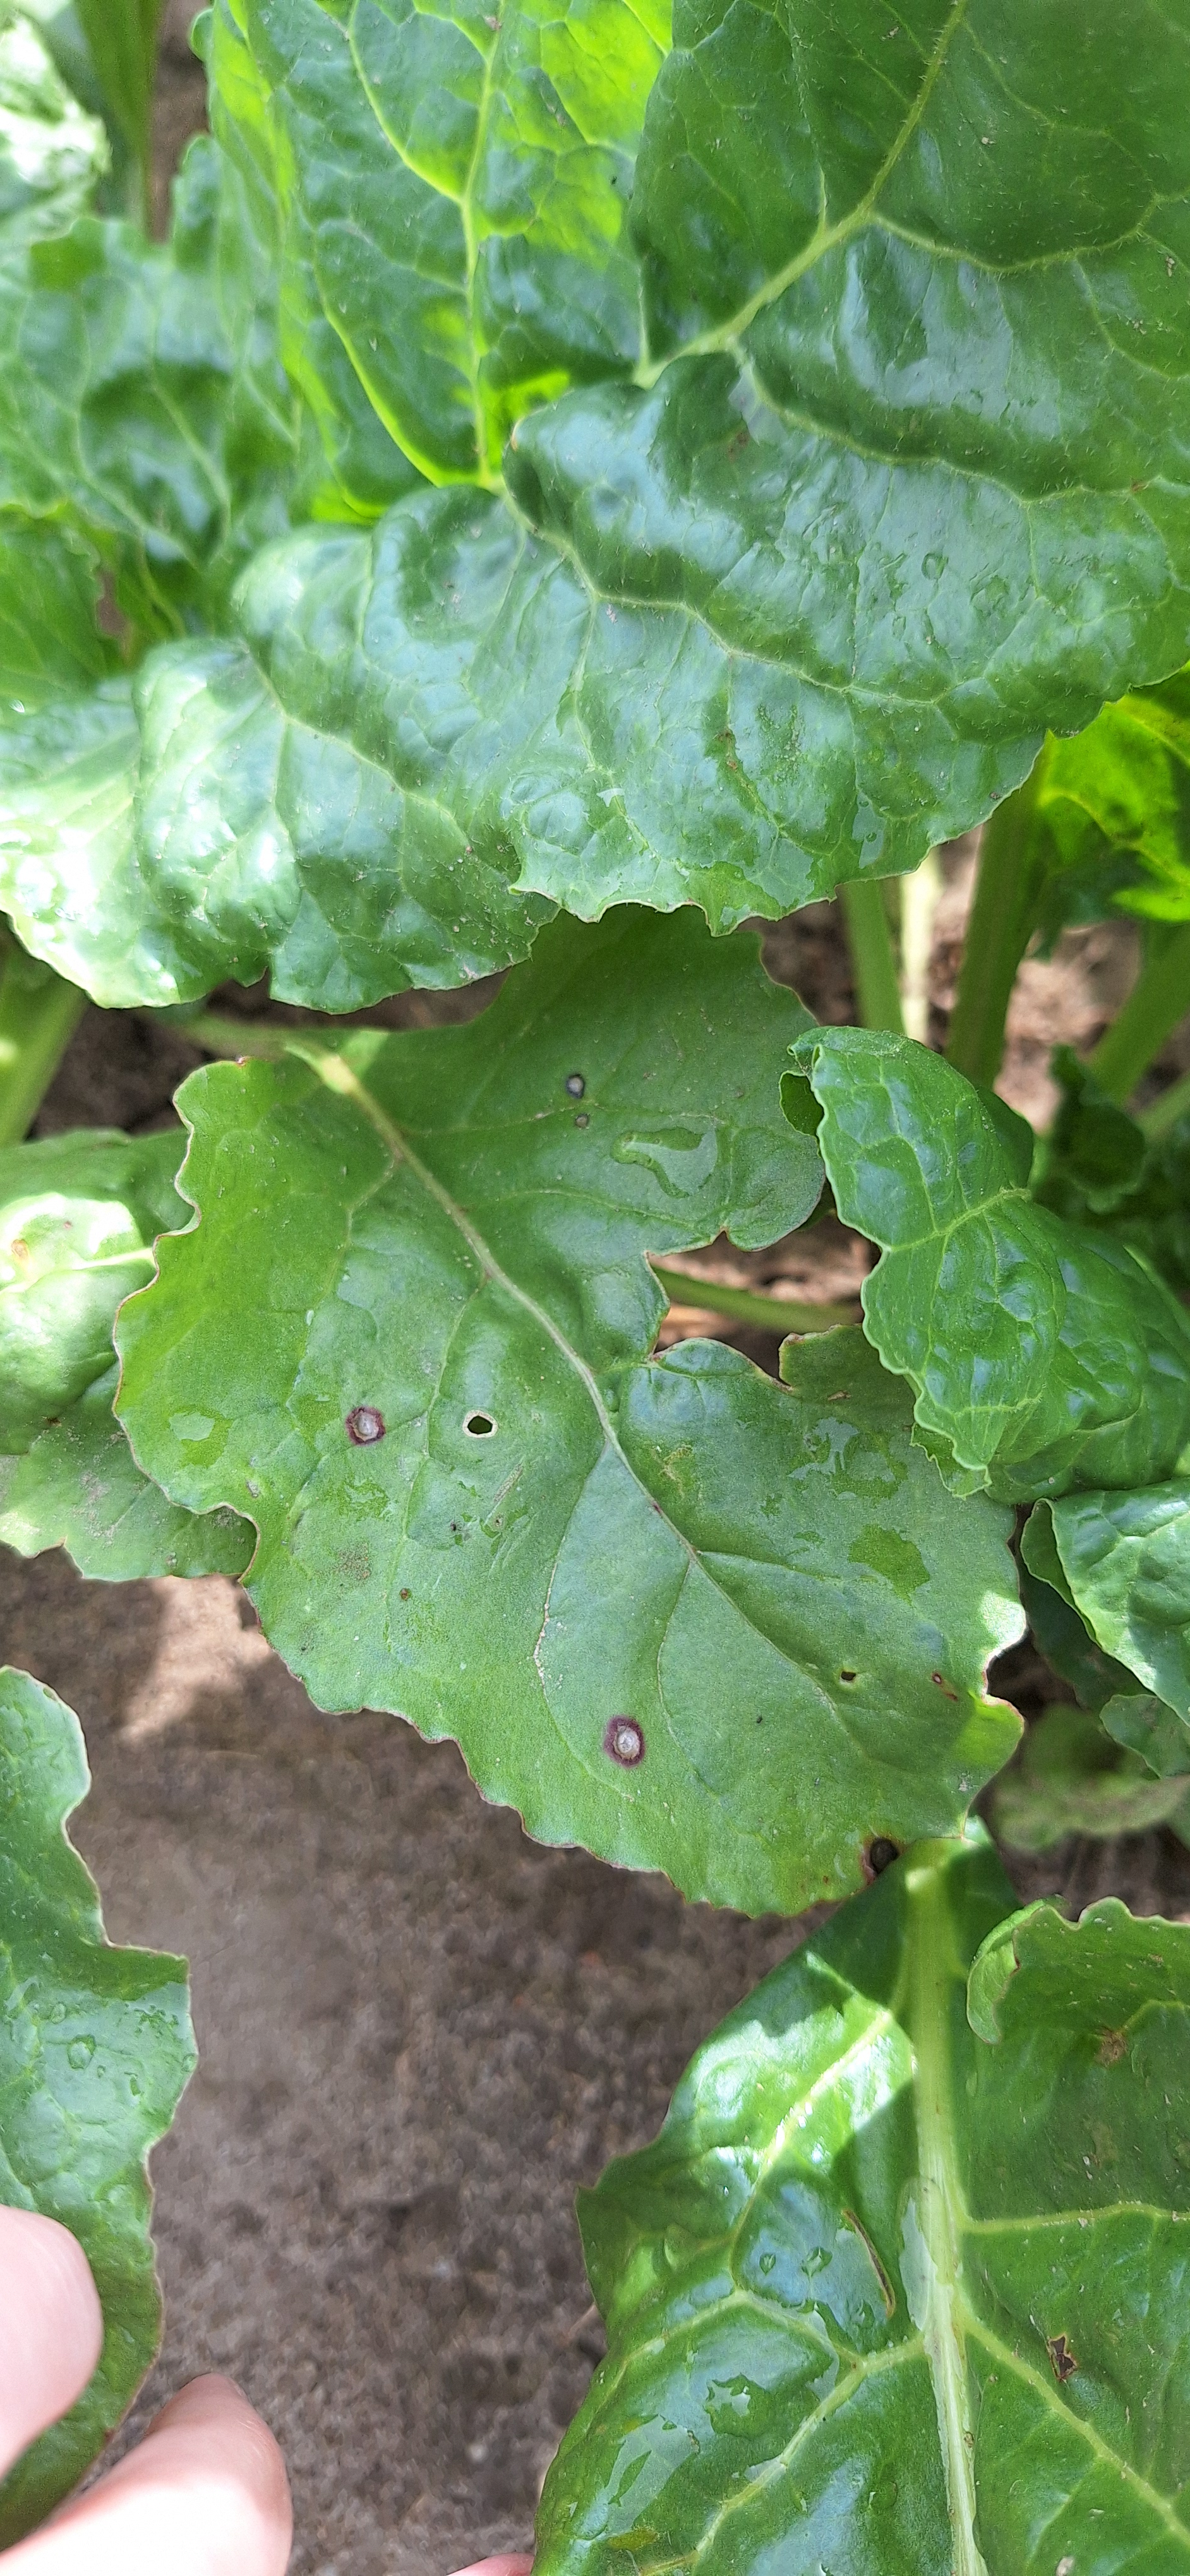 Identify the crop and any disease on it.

beet, cercospora
